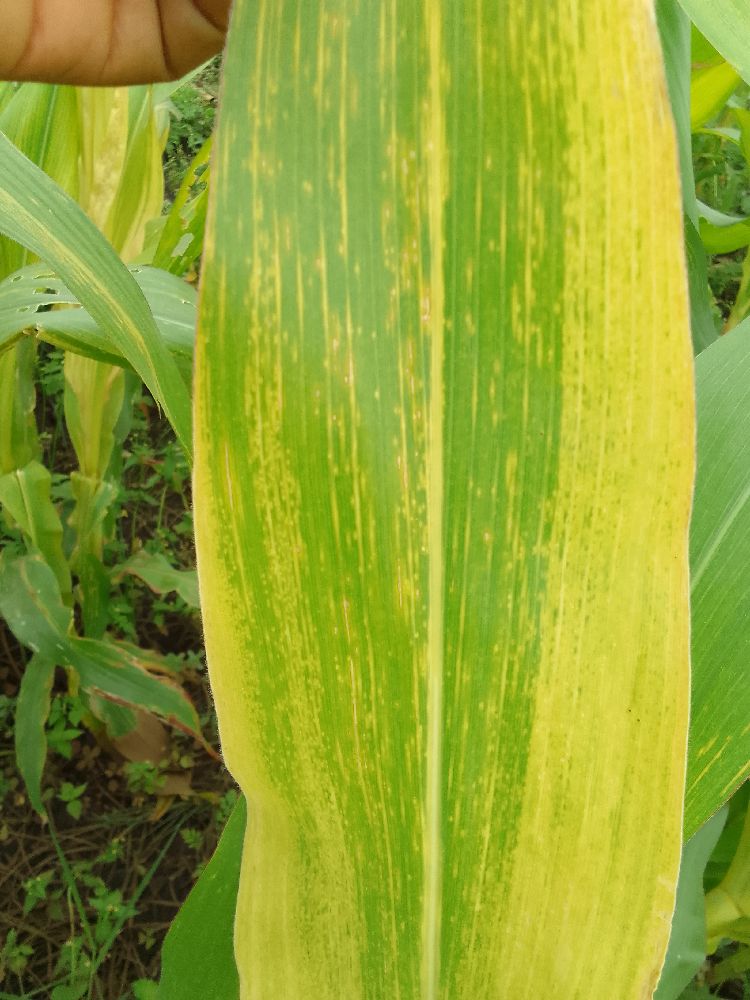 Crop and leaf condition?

maize, maize lethal necrosis
